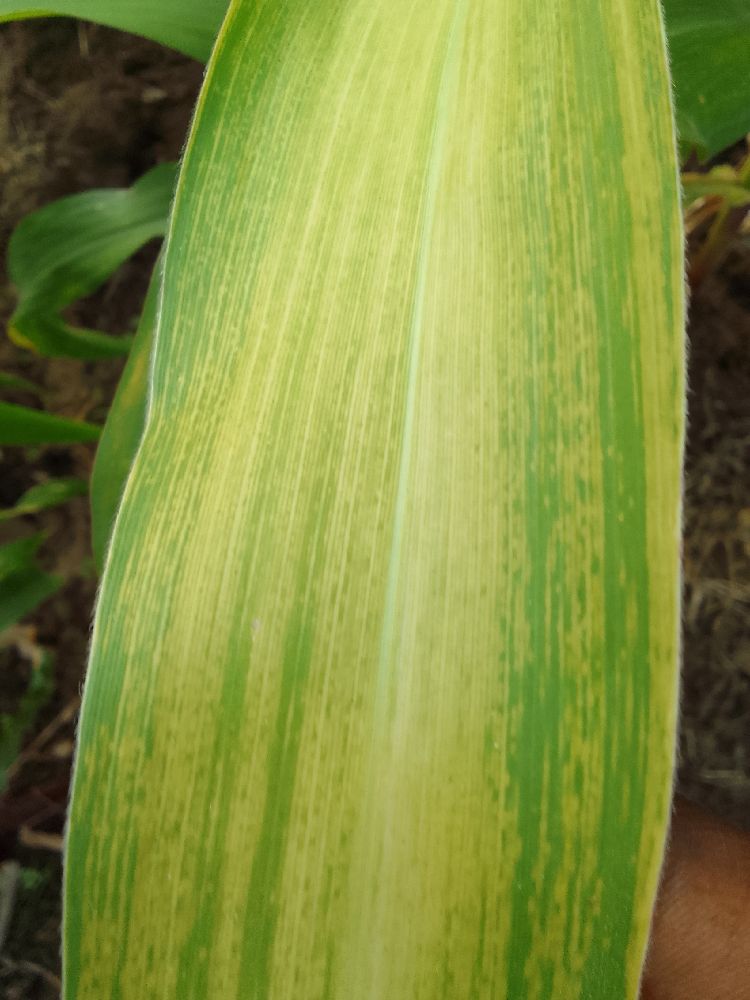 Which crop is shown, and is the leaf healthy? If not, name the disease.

maize, maize lethal necrosis
